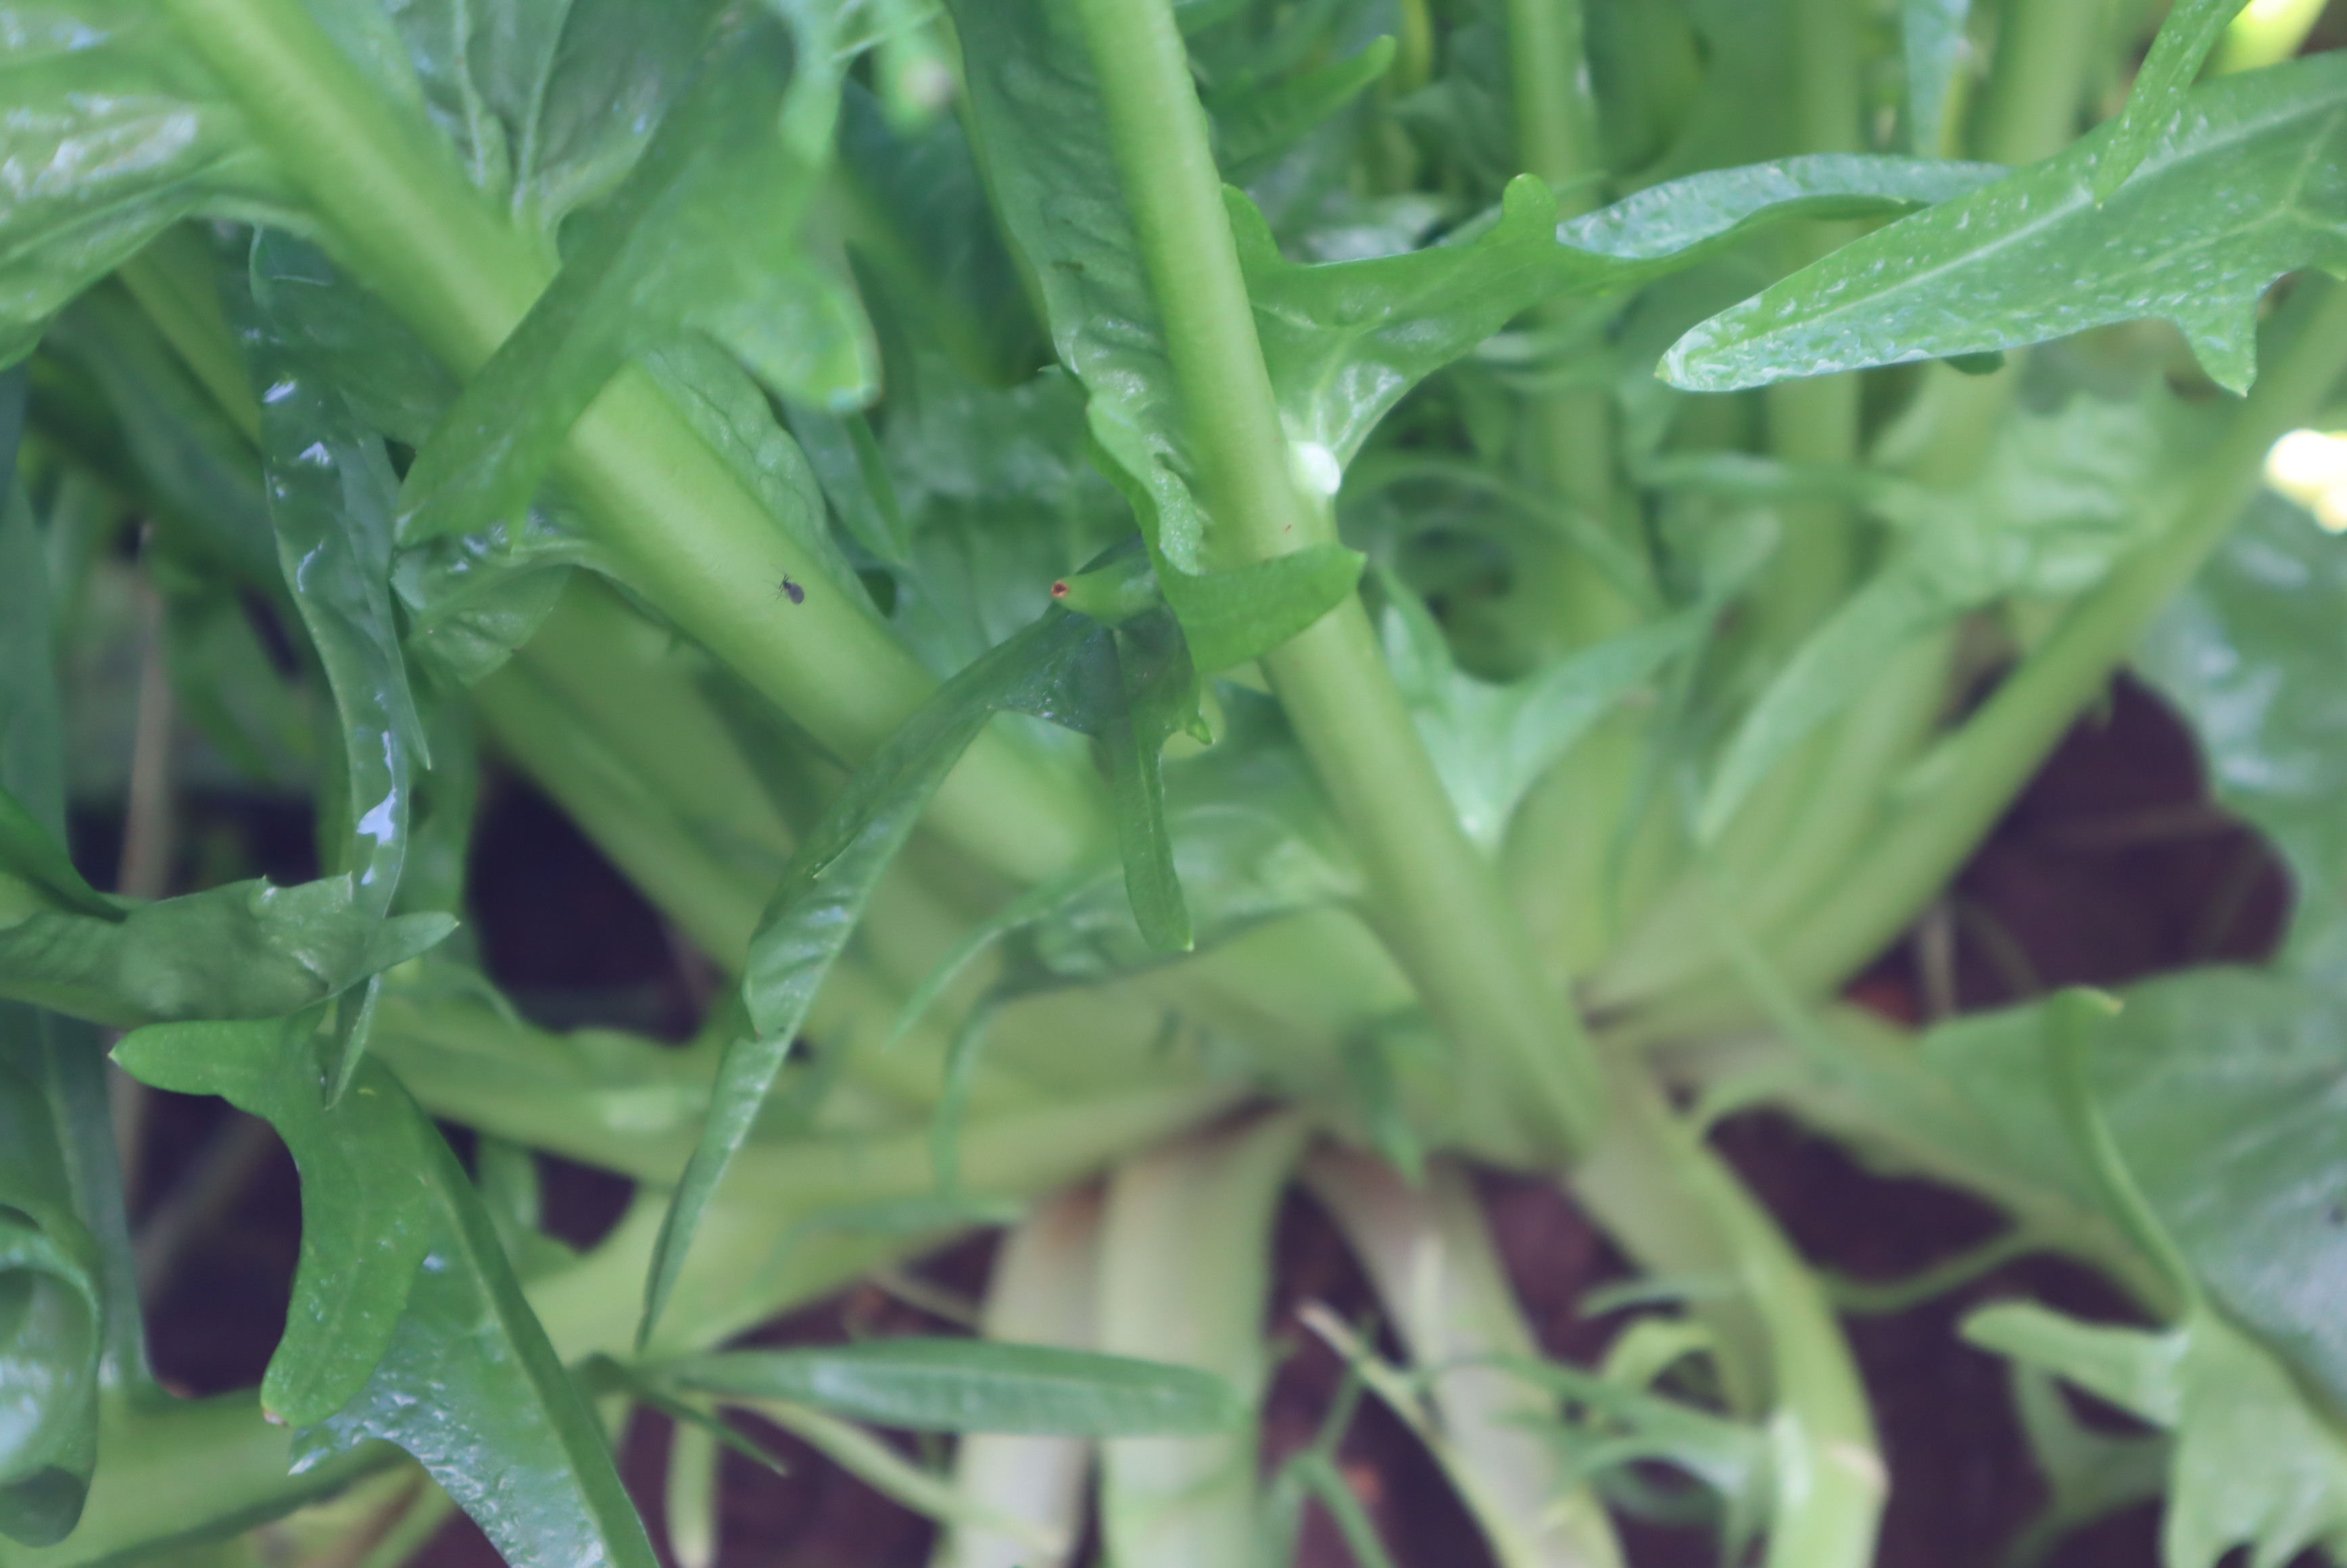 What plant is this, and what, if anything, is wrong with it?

chicory, healthy
